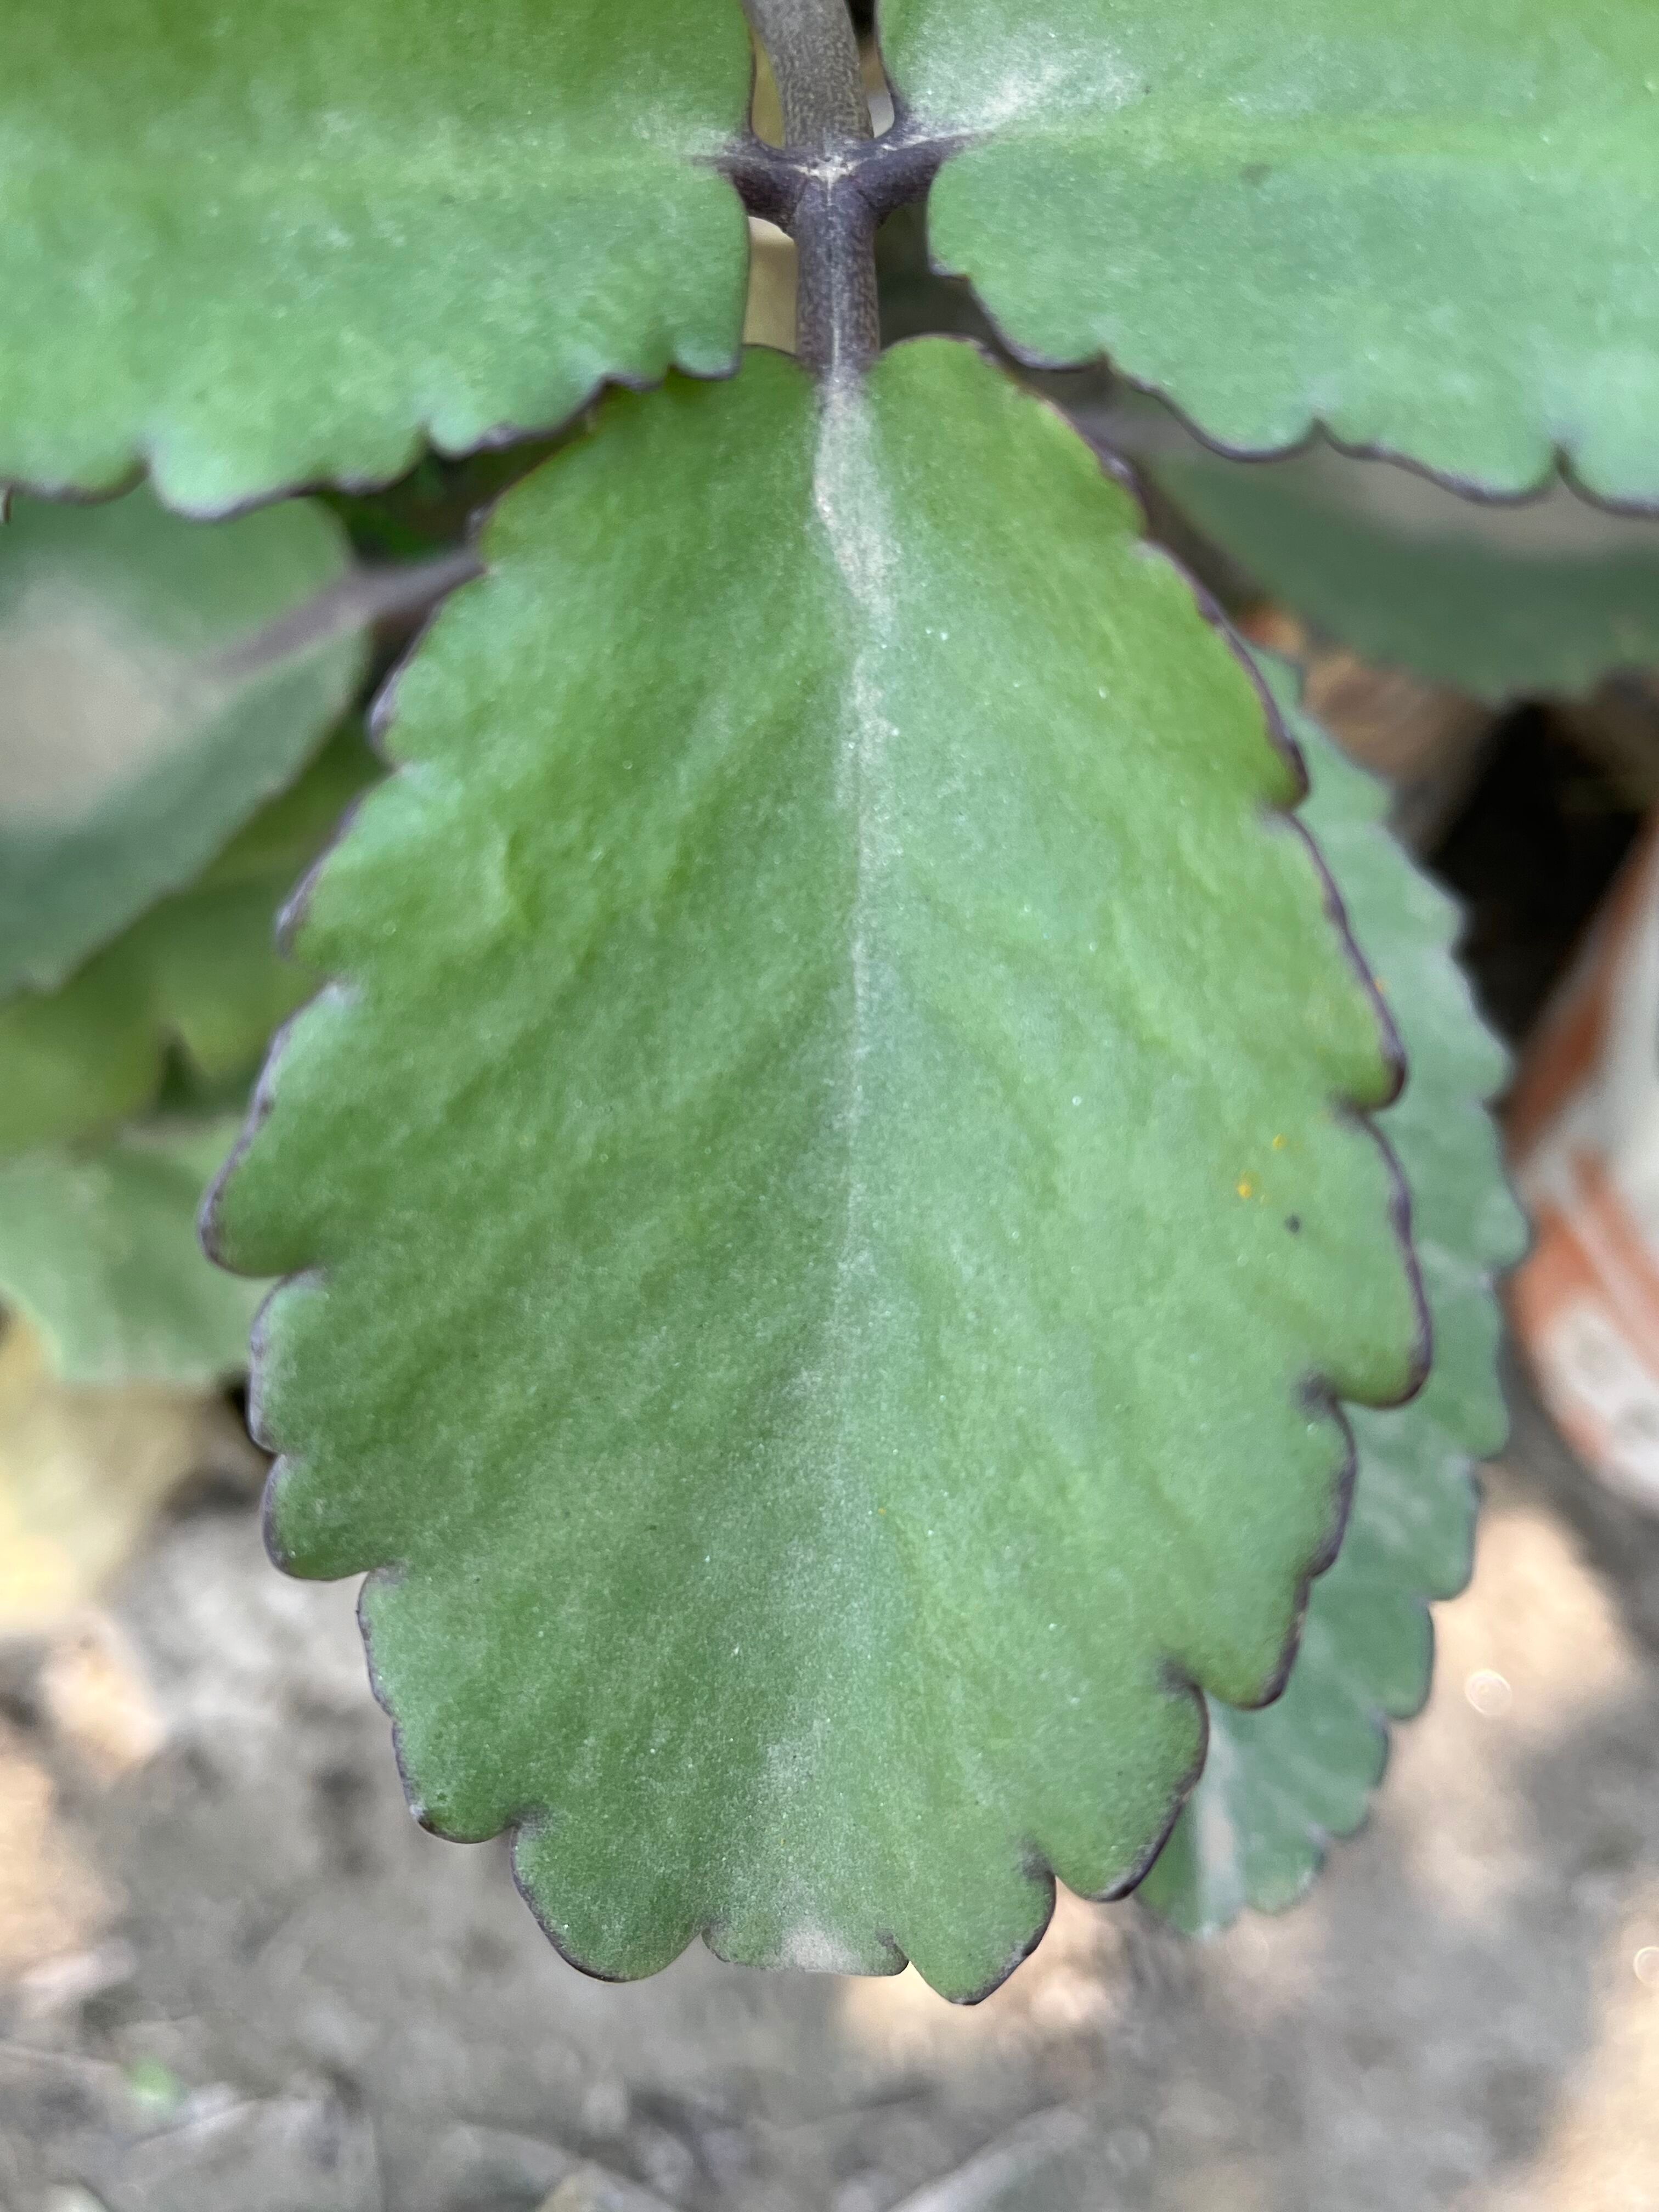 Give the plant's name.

pathorkuci
